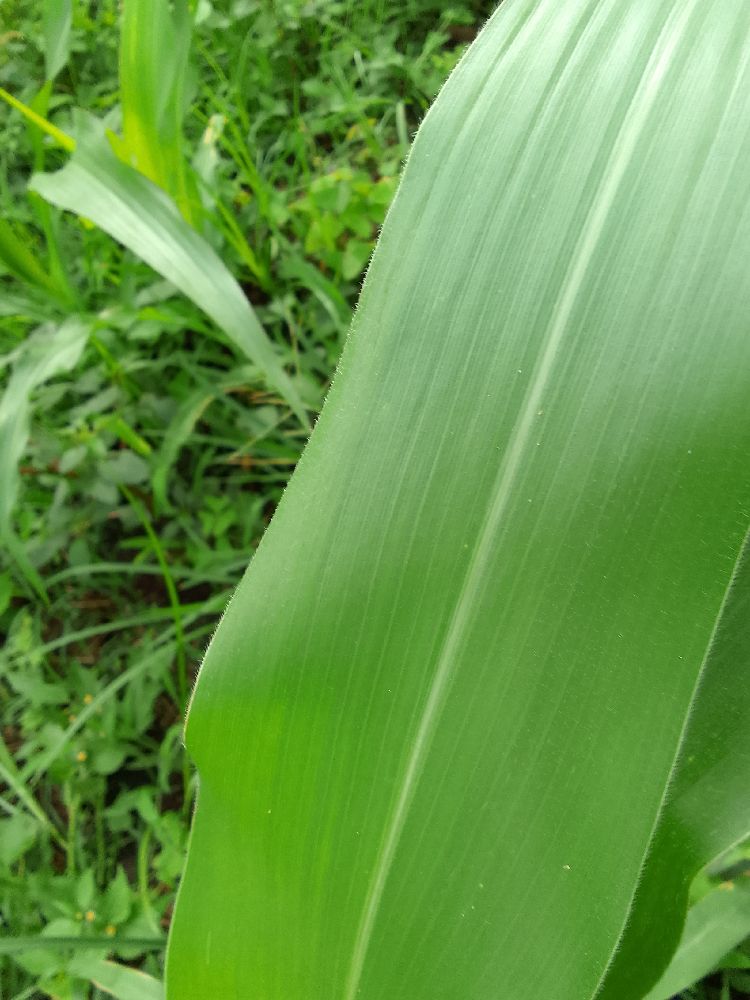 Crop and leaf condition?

maize, healthy
